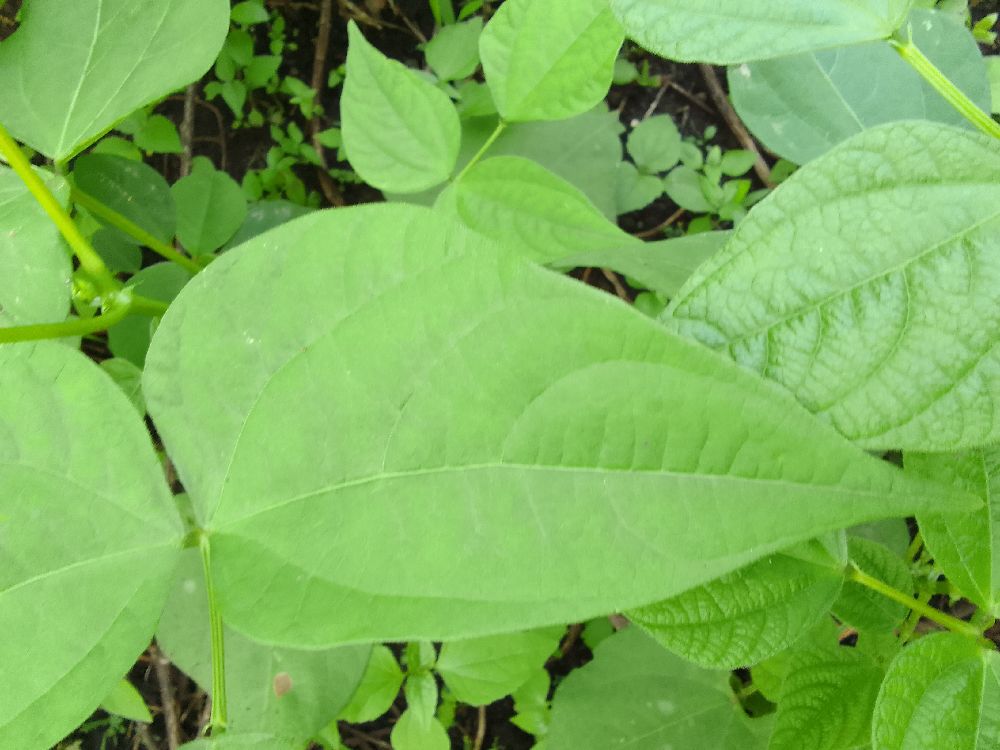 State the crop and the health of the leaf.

common bean, healthy
